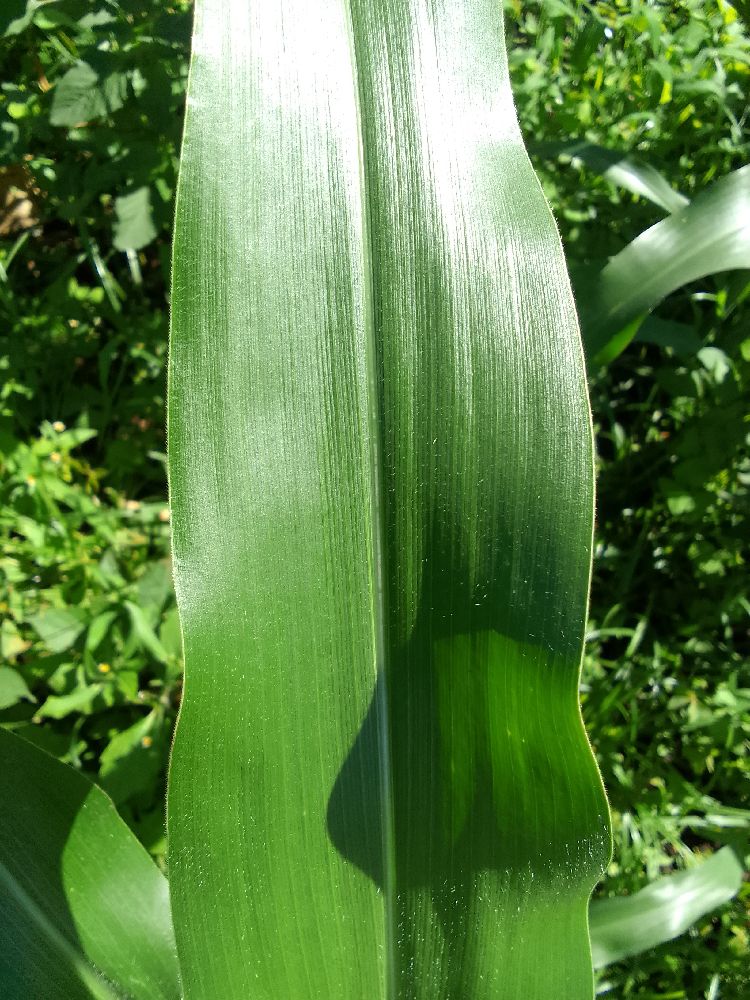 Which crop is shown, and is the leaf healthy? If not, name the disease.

maize, healthy
